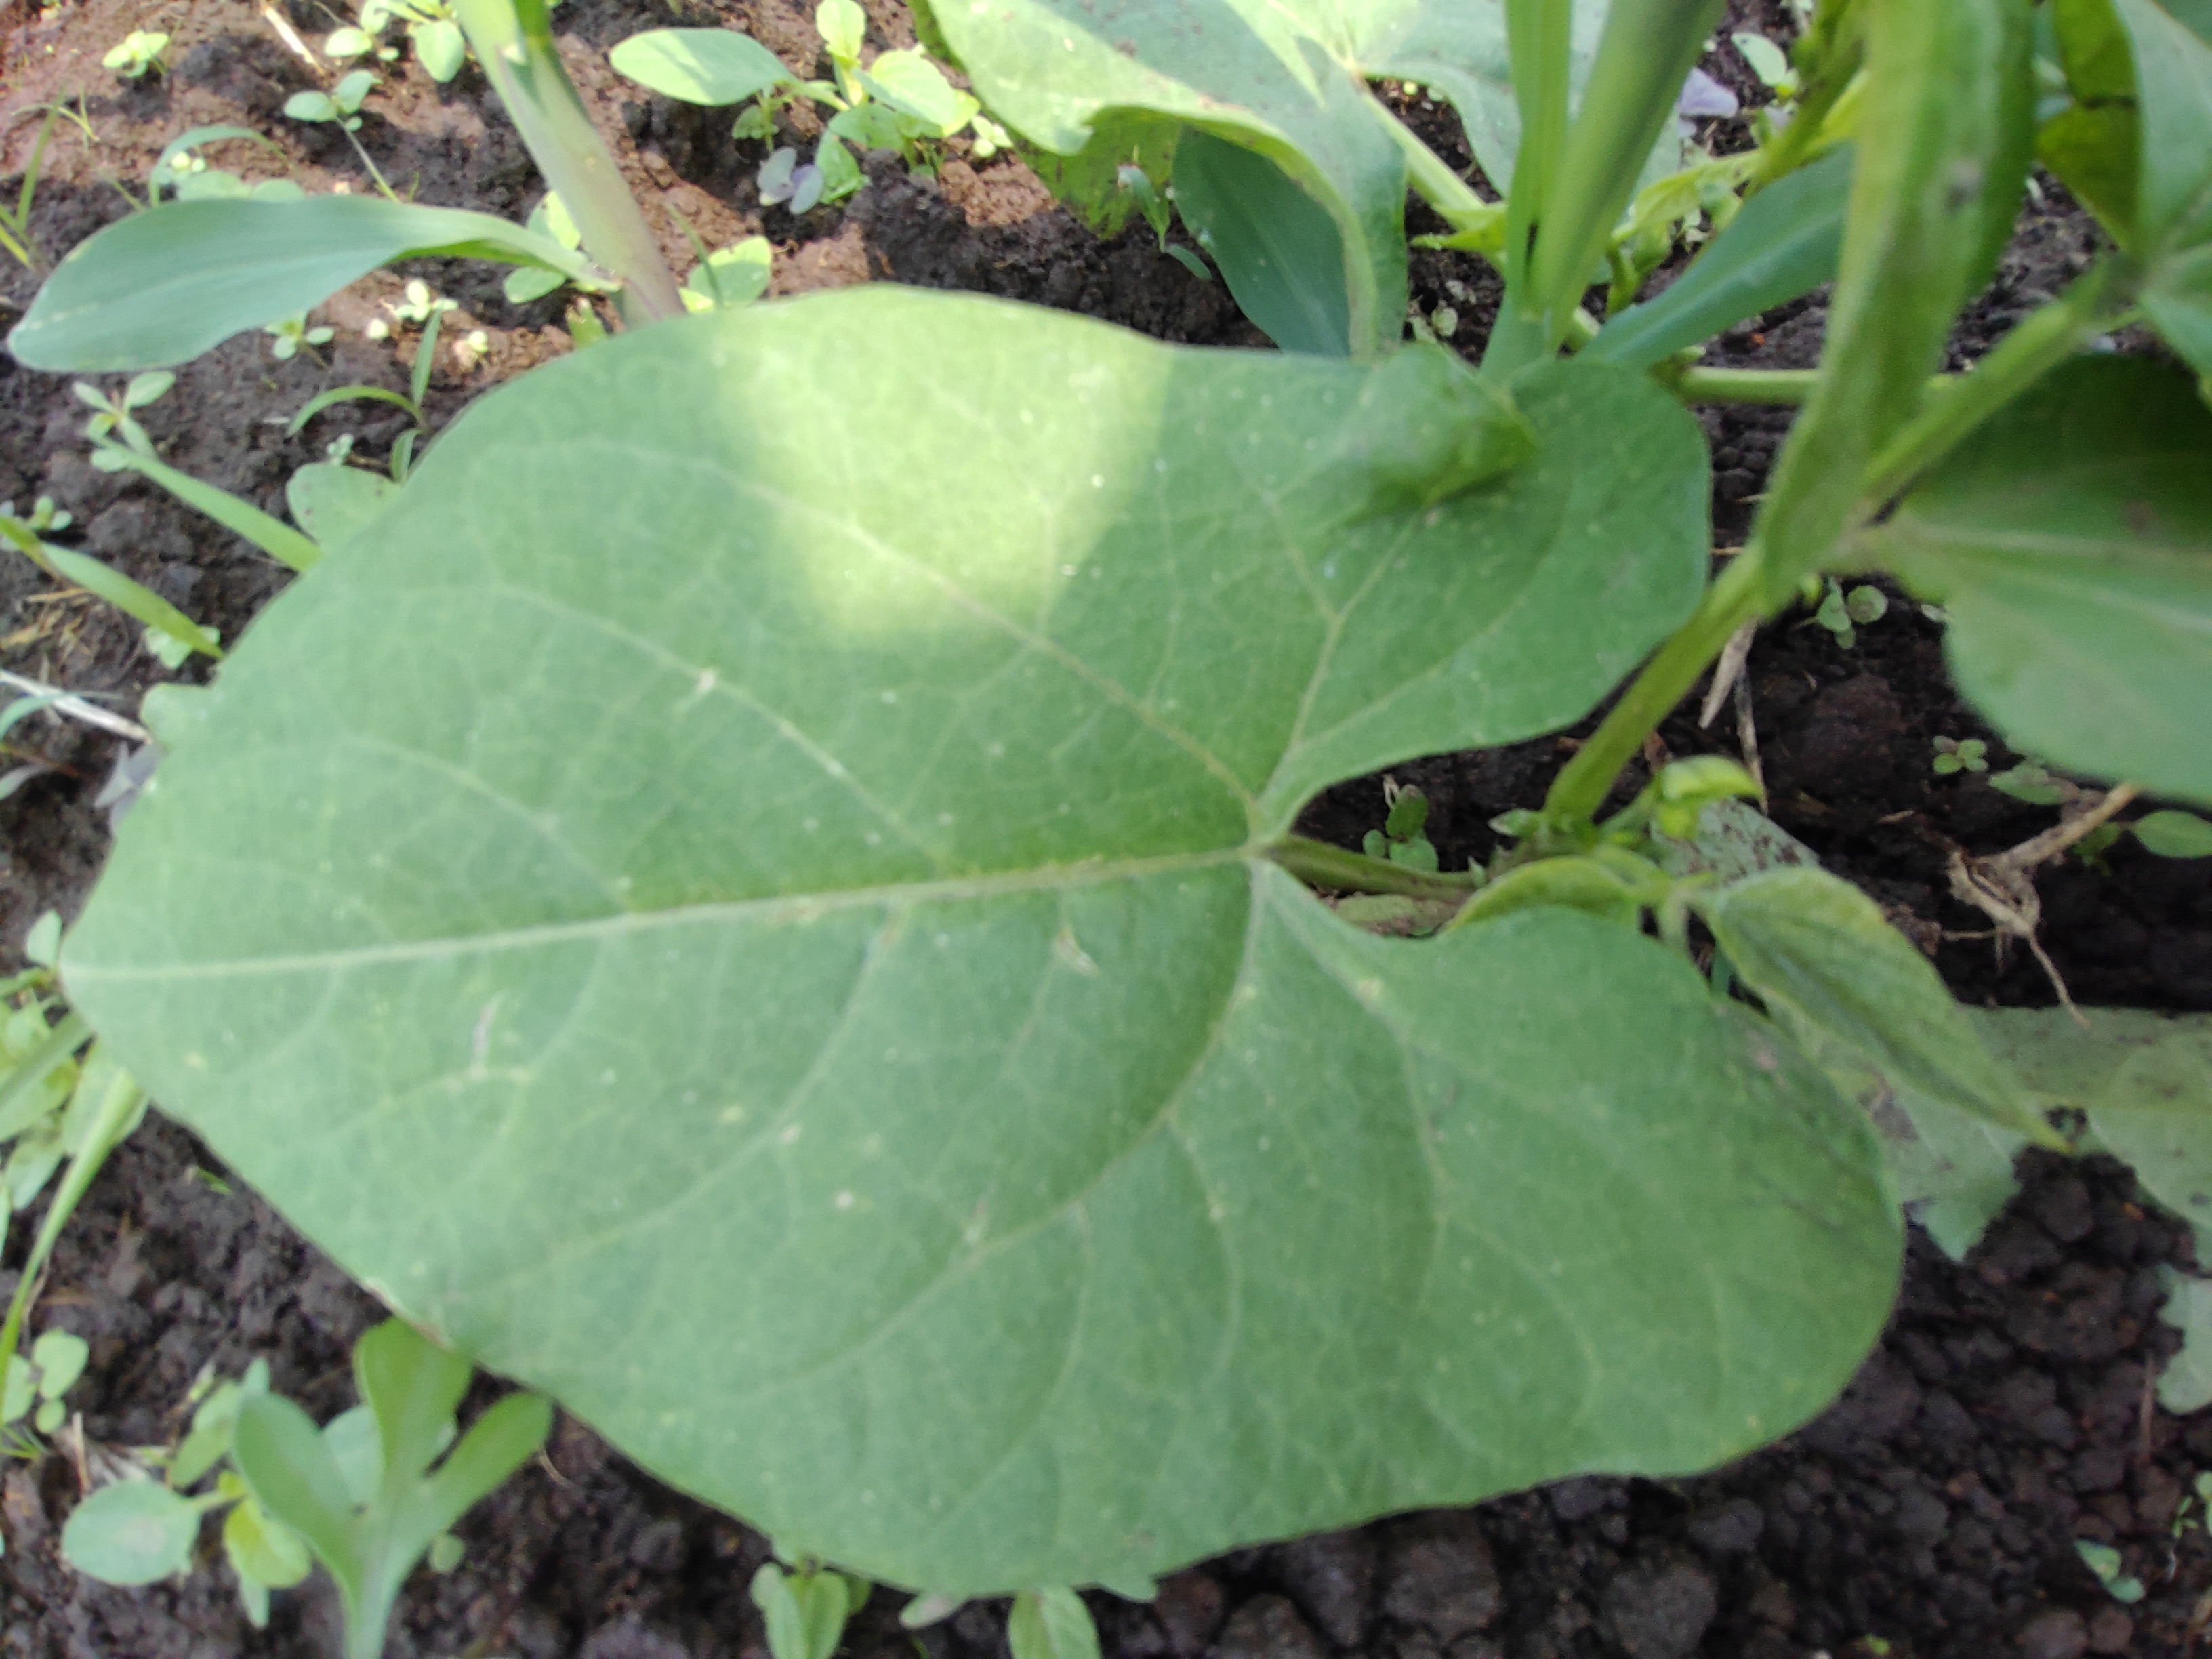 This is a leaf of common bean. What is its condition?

healthy
